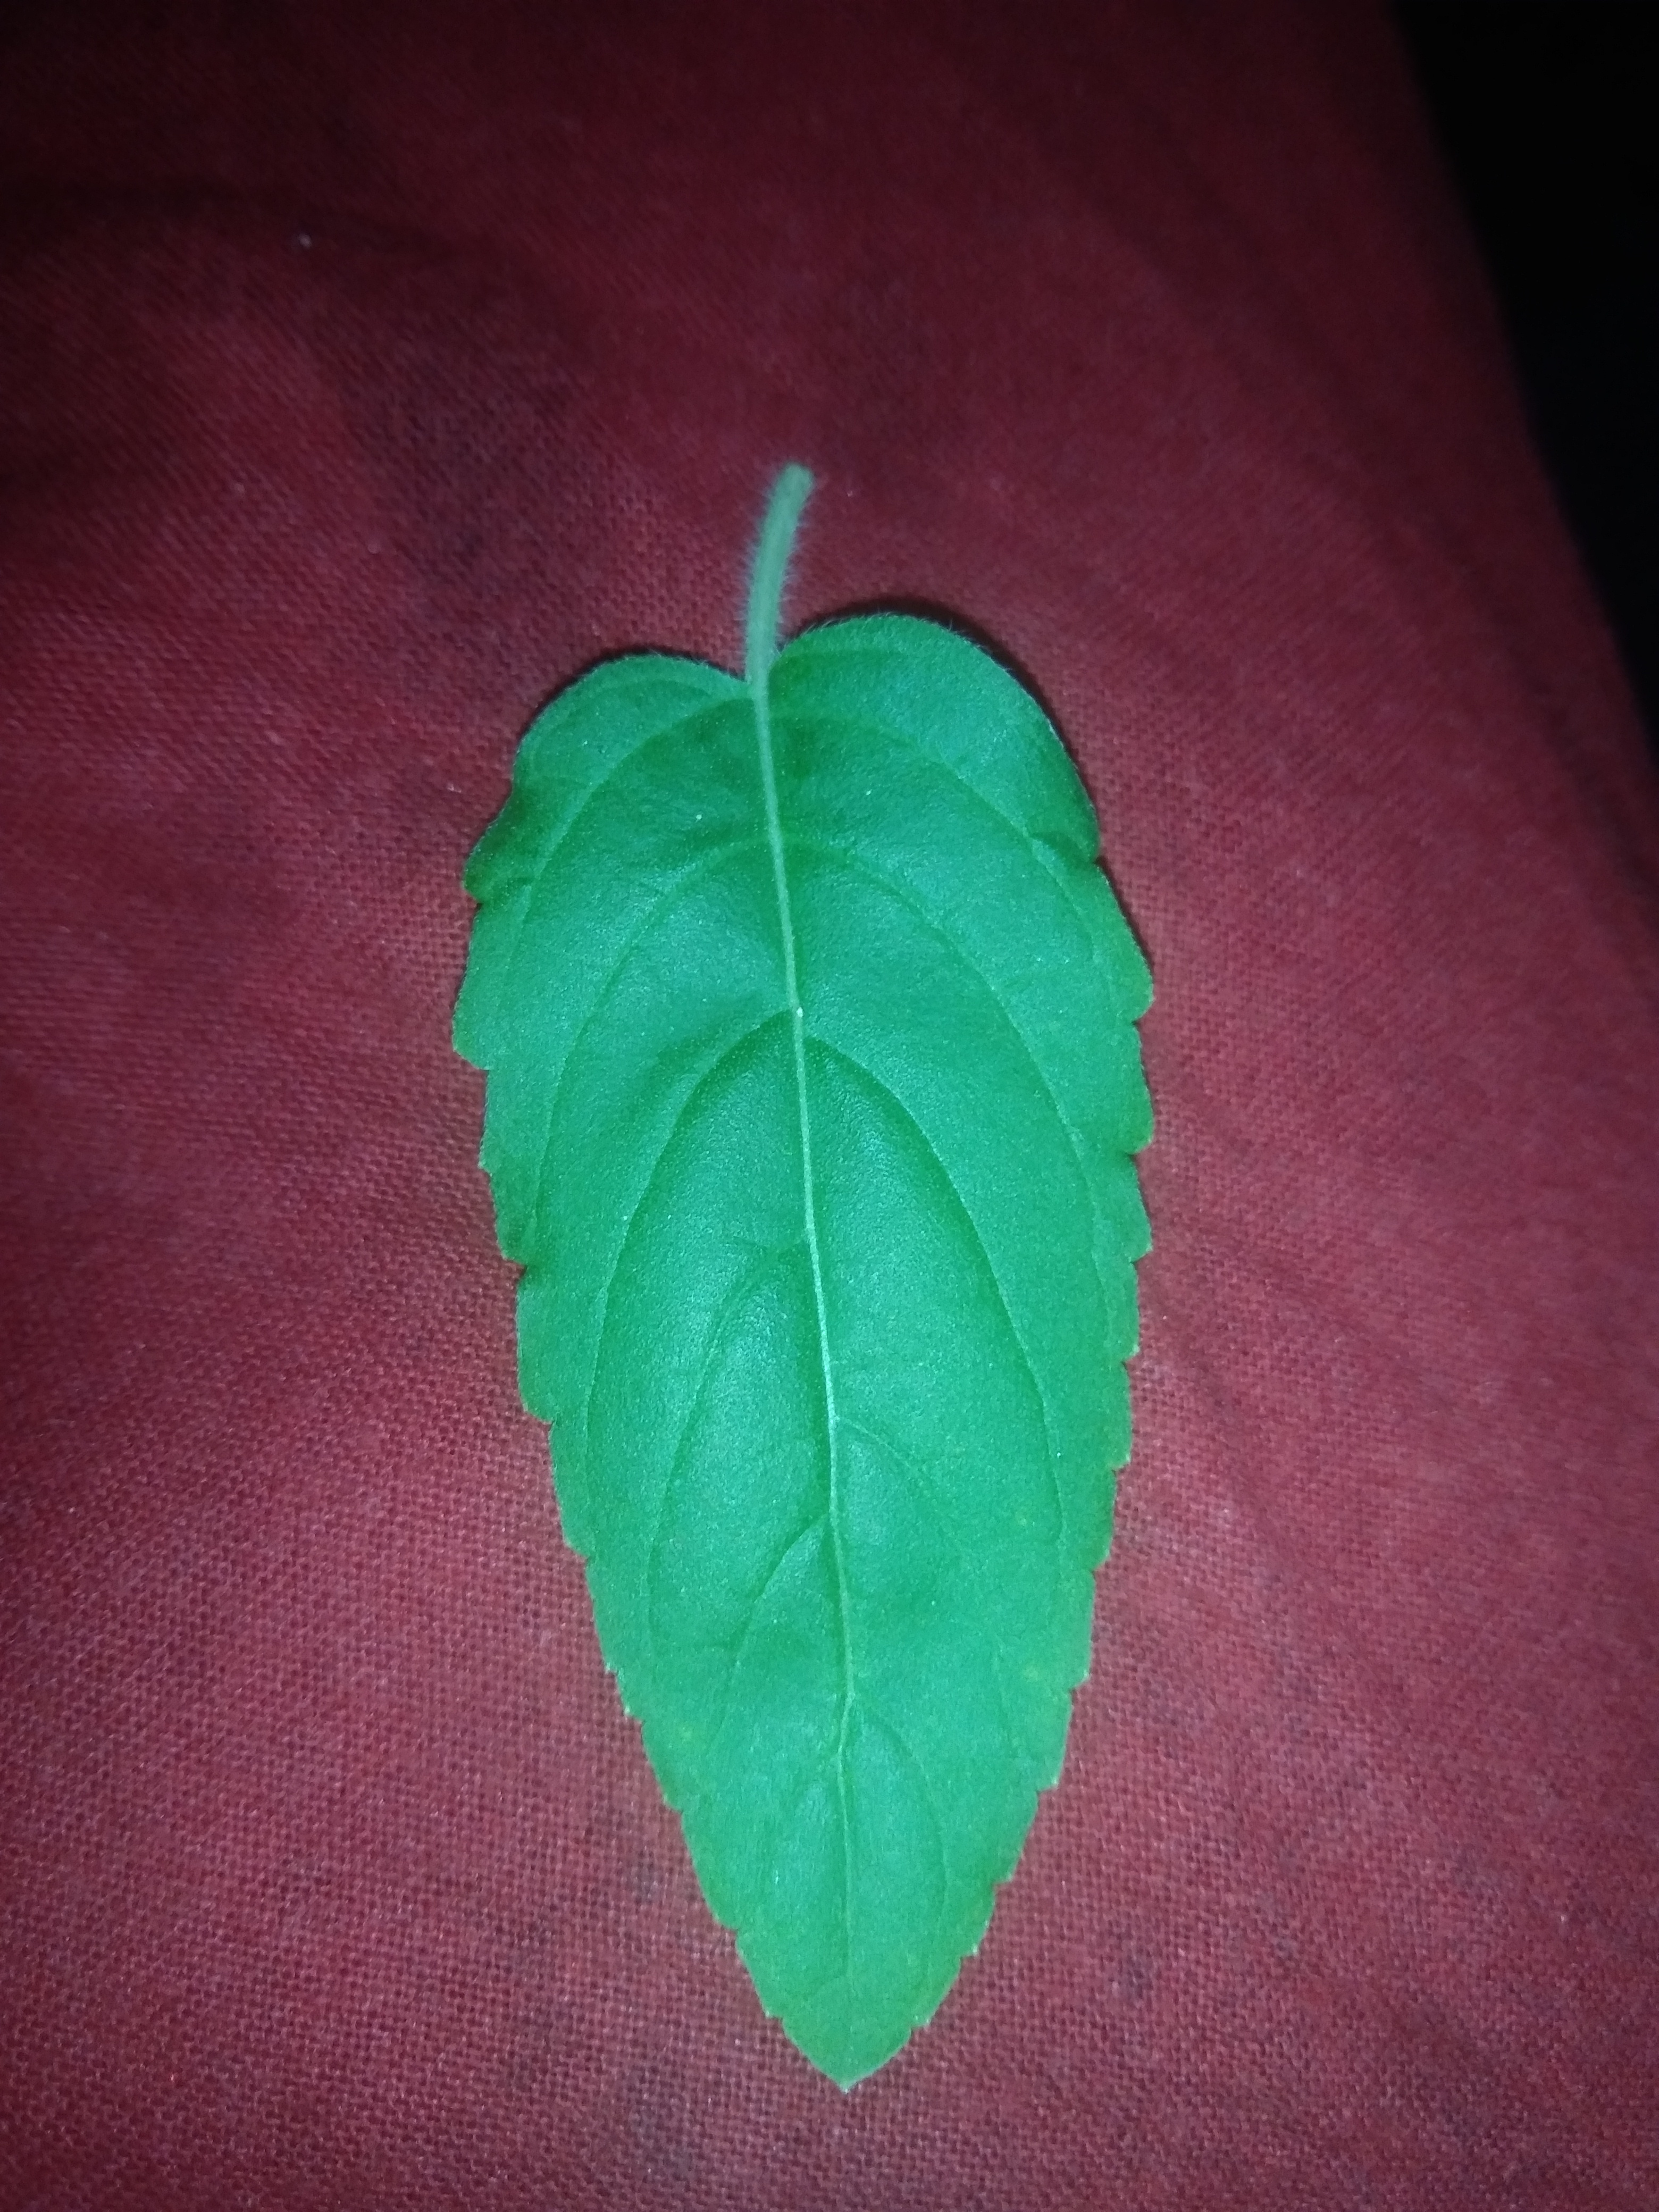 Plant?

tulshi
